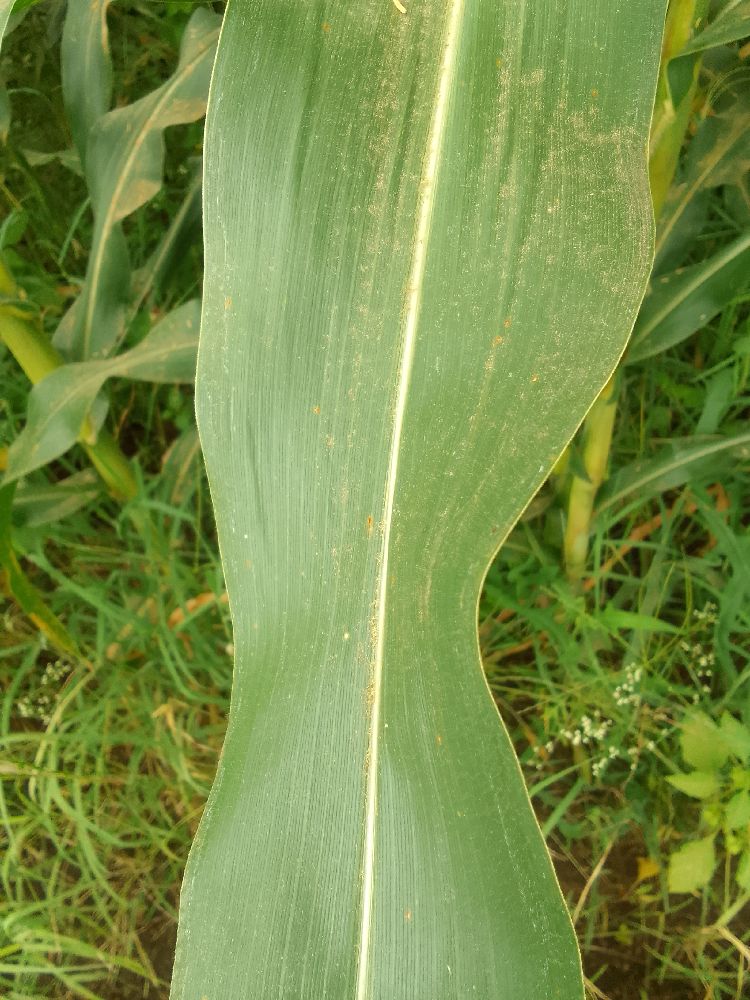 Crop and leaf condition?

maize, healthy
